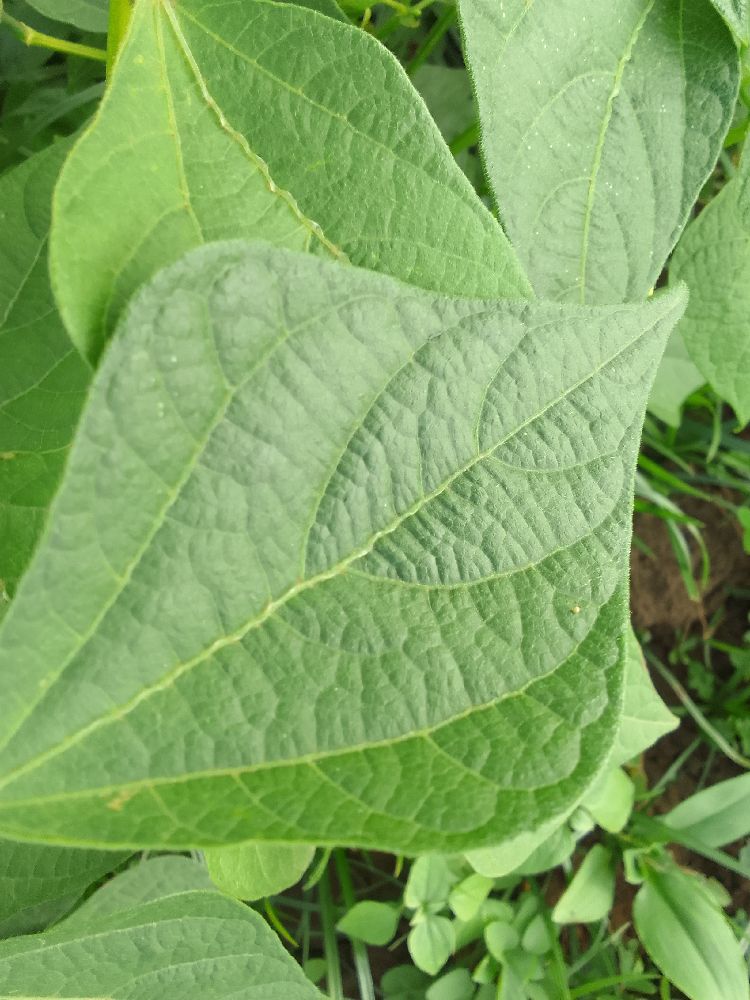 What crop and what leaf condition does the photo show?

common bean, healthy
